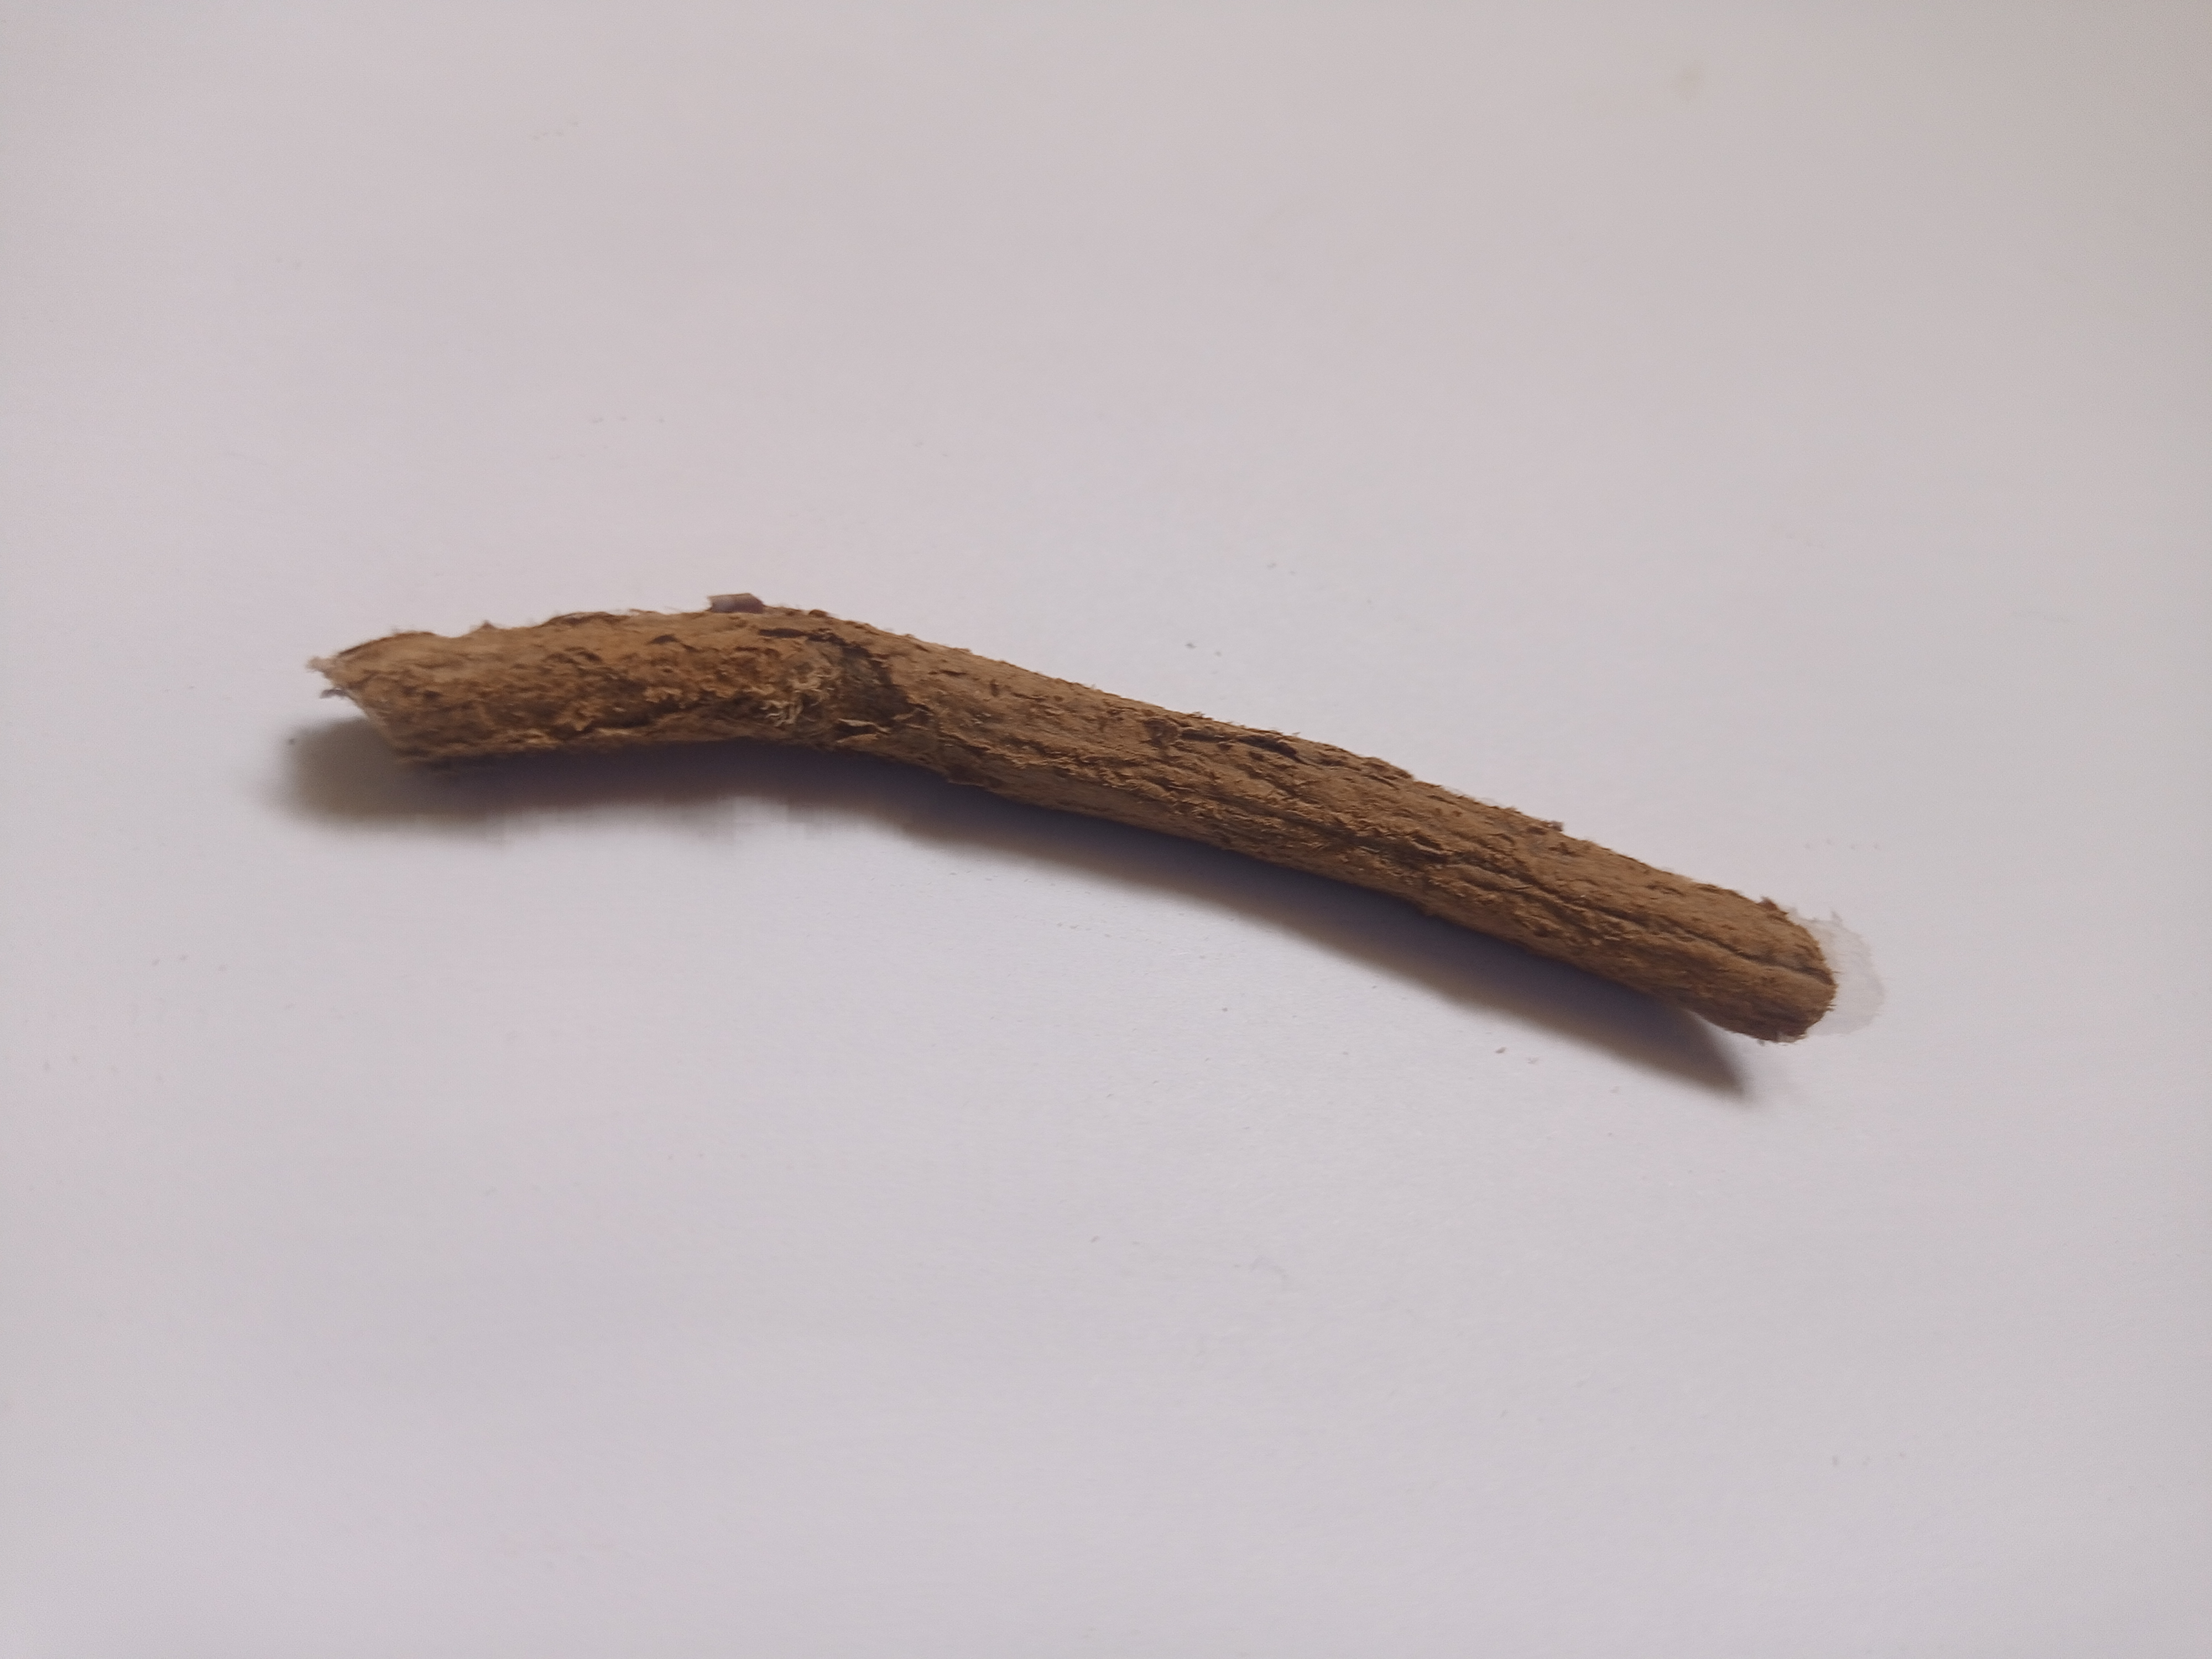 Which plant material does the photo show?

jesthamadh
